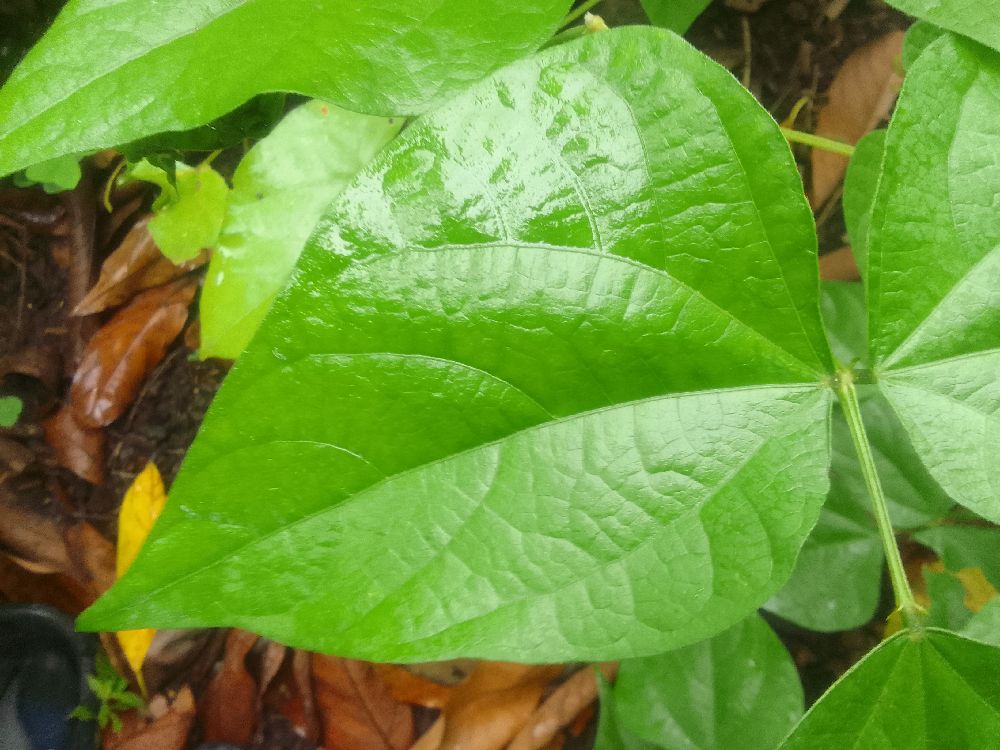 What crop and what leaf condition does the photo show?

common bean, healthy
